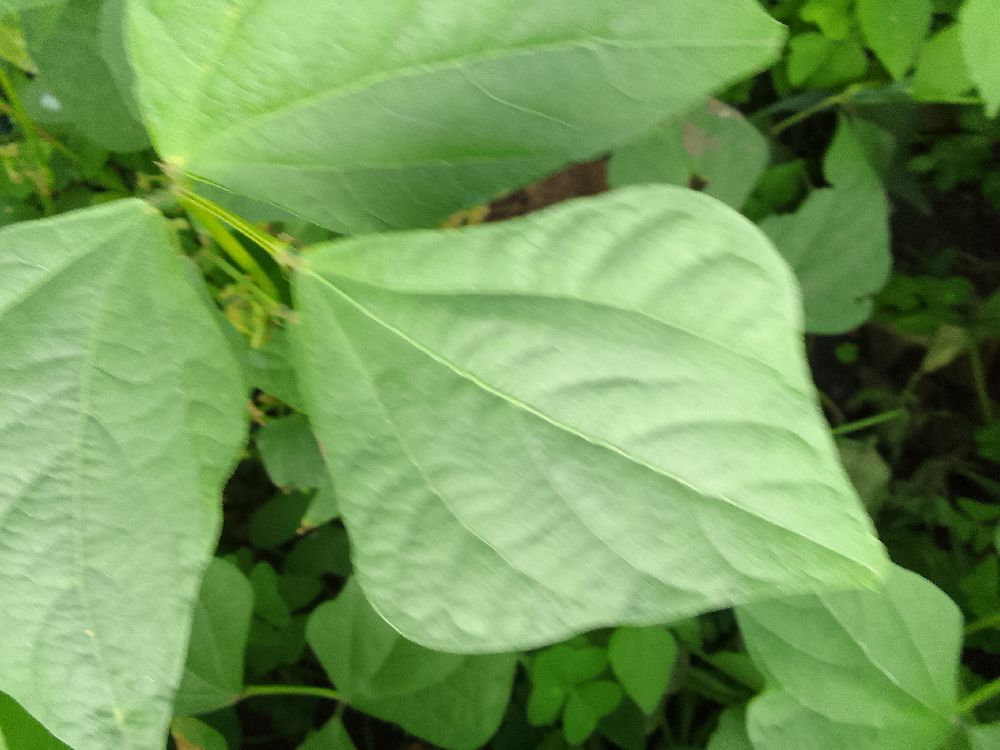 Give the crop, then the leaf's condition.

common bean, healthy
